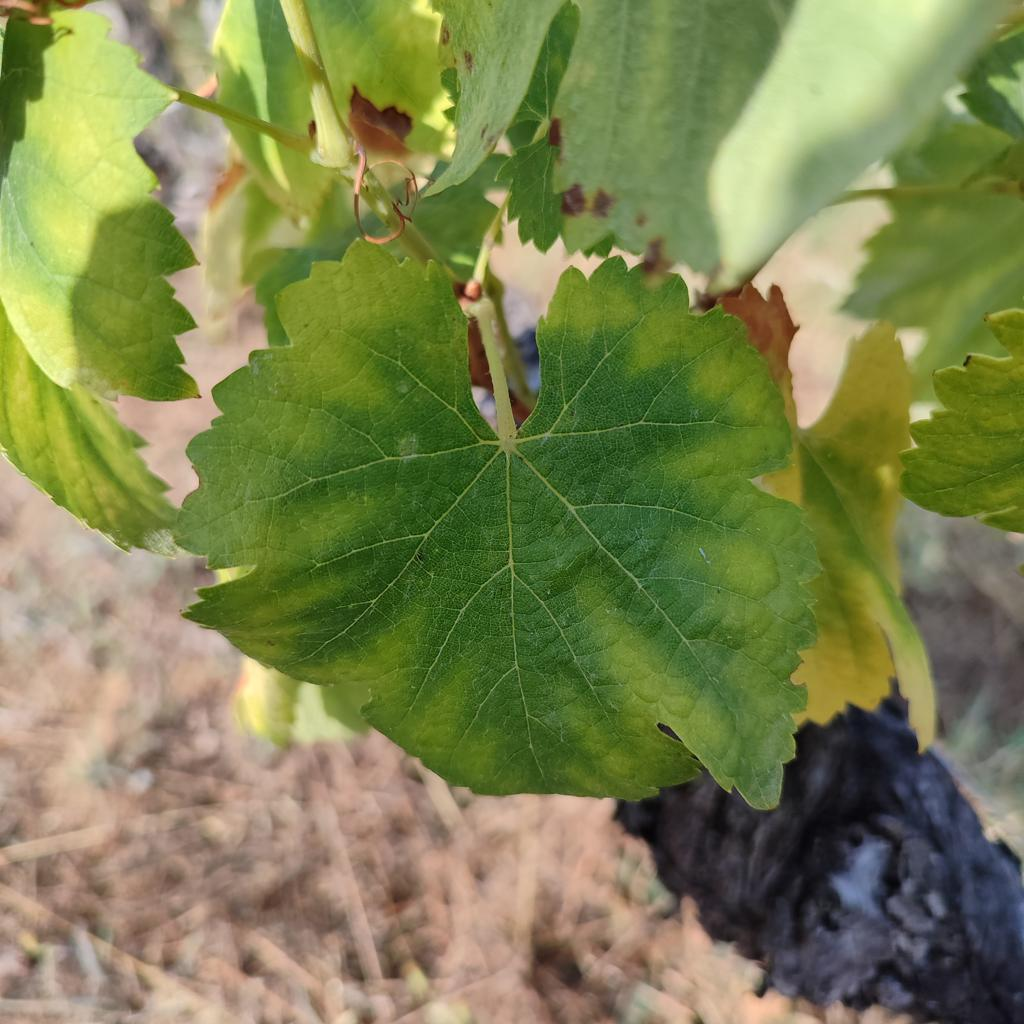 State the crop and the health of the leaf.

grapevine, esca complex
